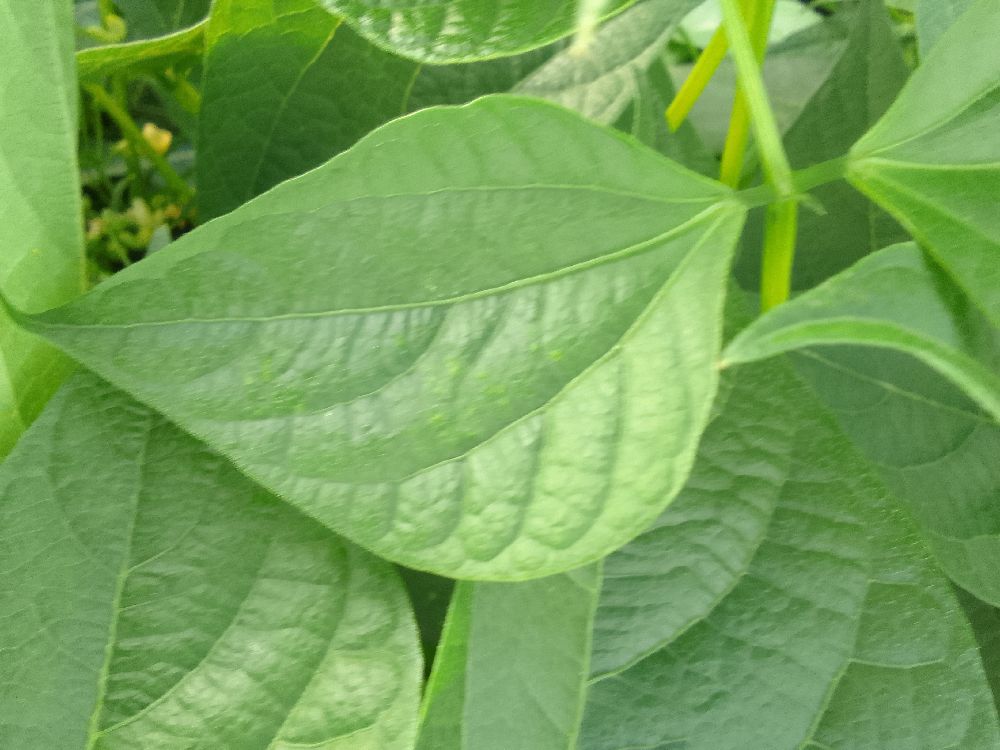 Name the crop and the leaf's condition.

common bean, healthy
